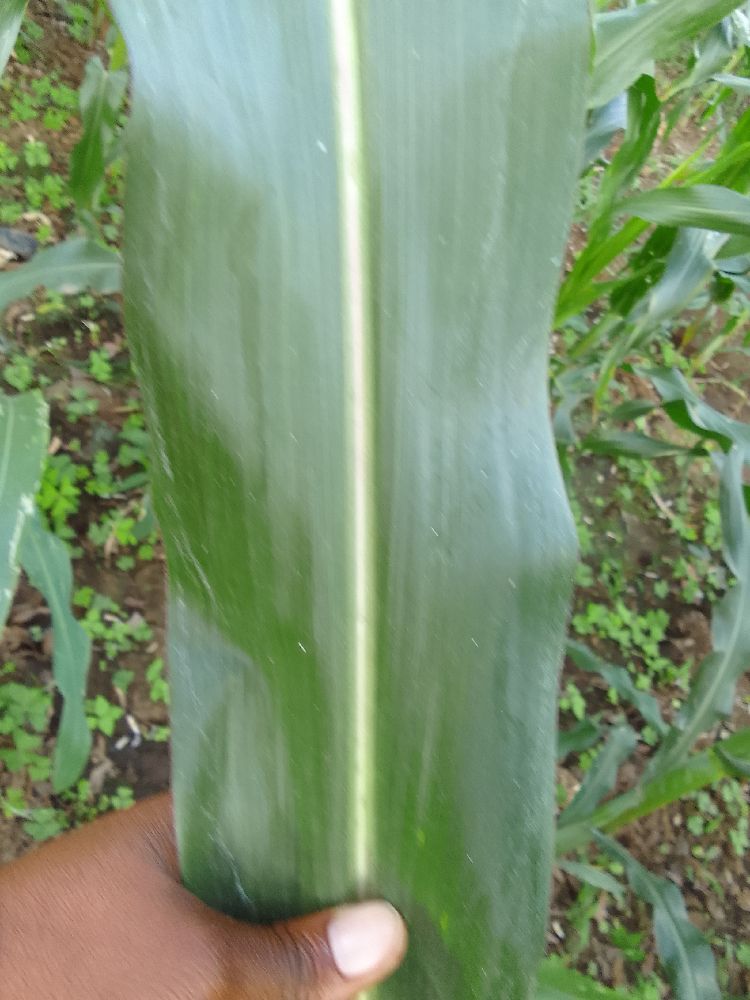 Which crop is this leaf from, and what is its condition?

maize, healthy
